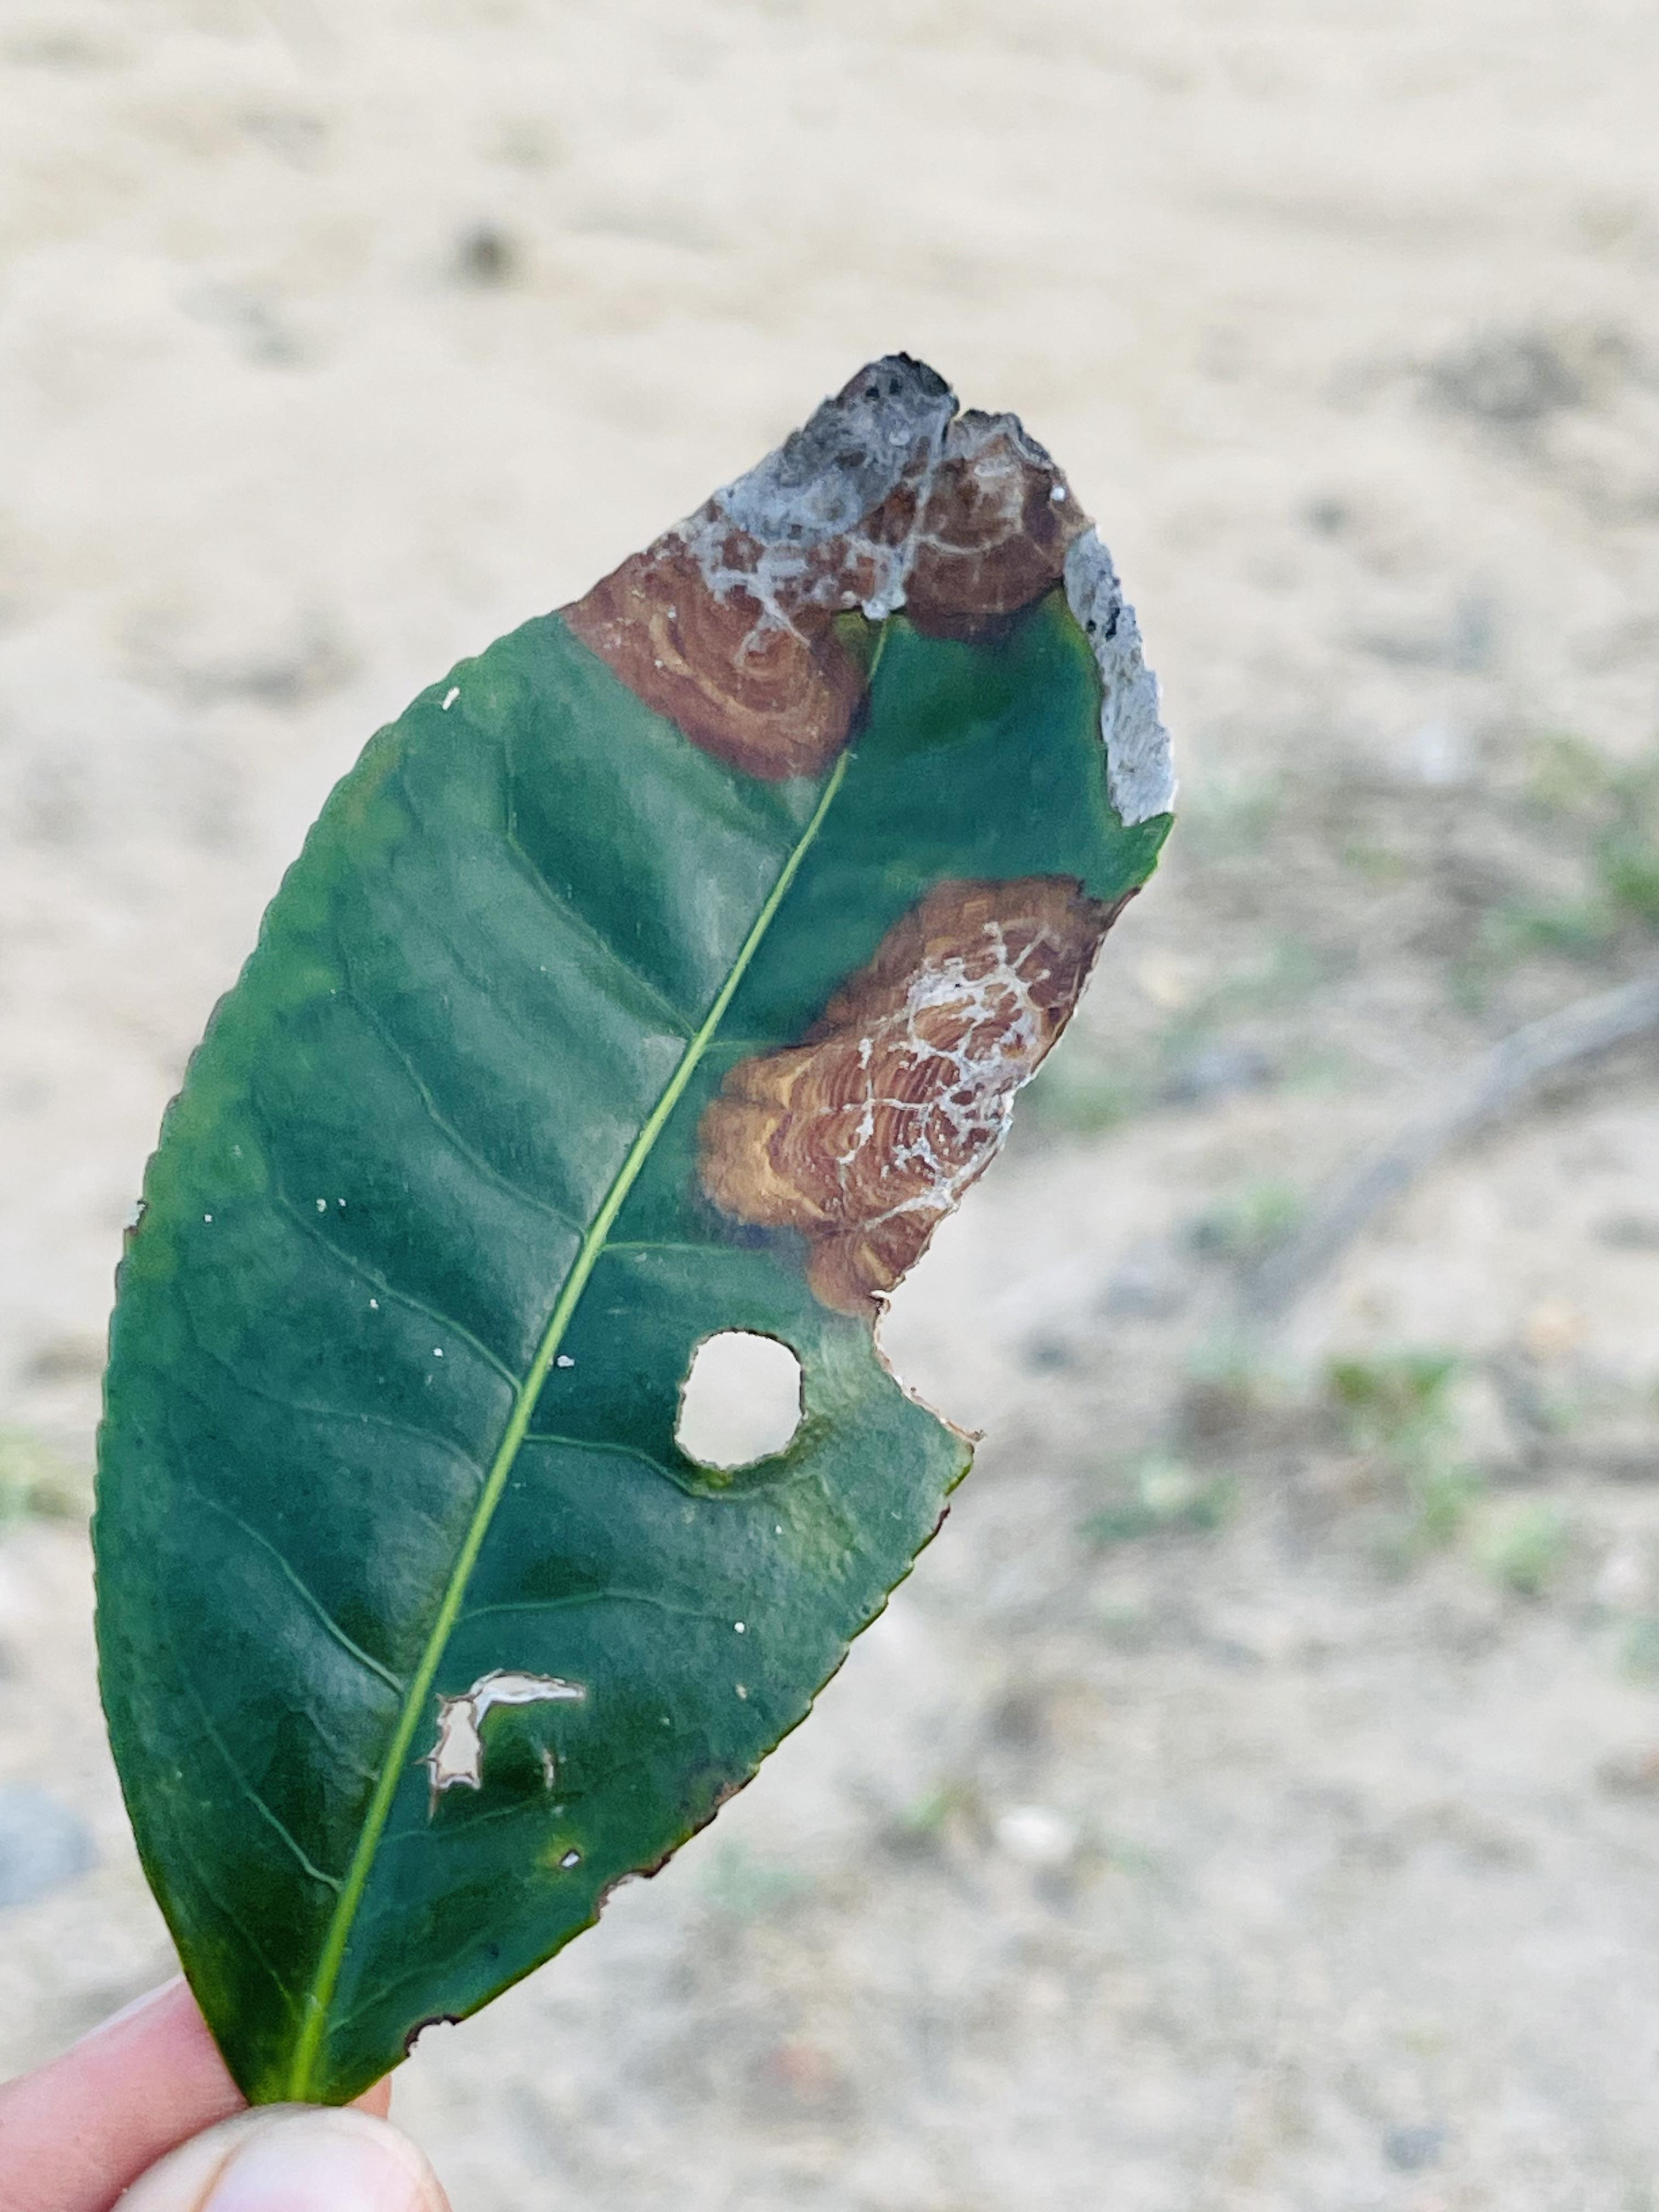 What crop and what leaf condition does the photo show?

tea, blight
